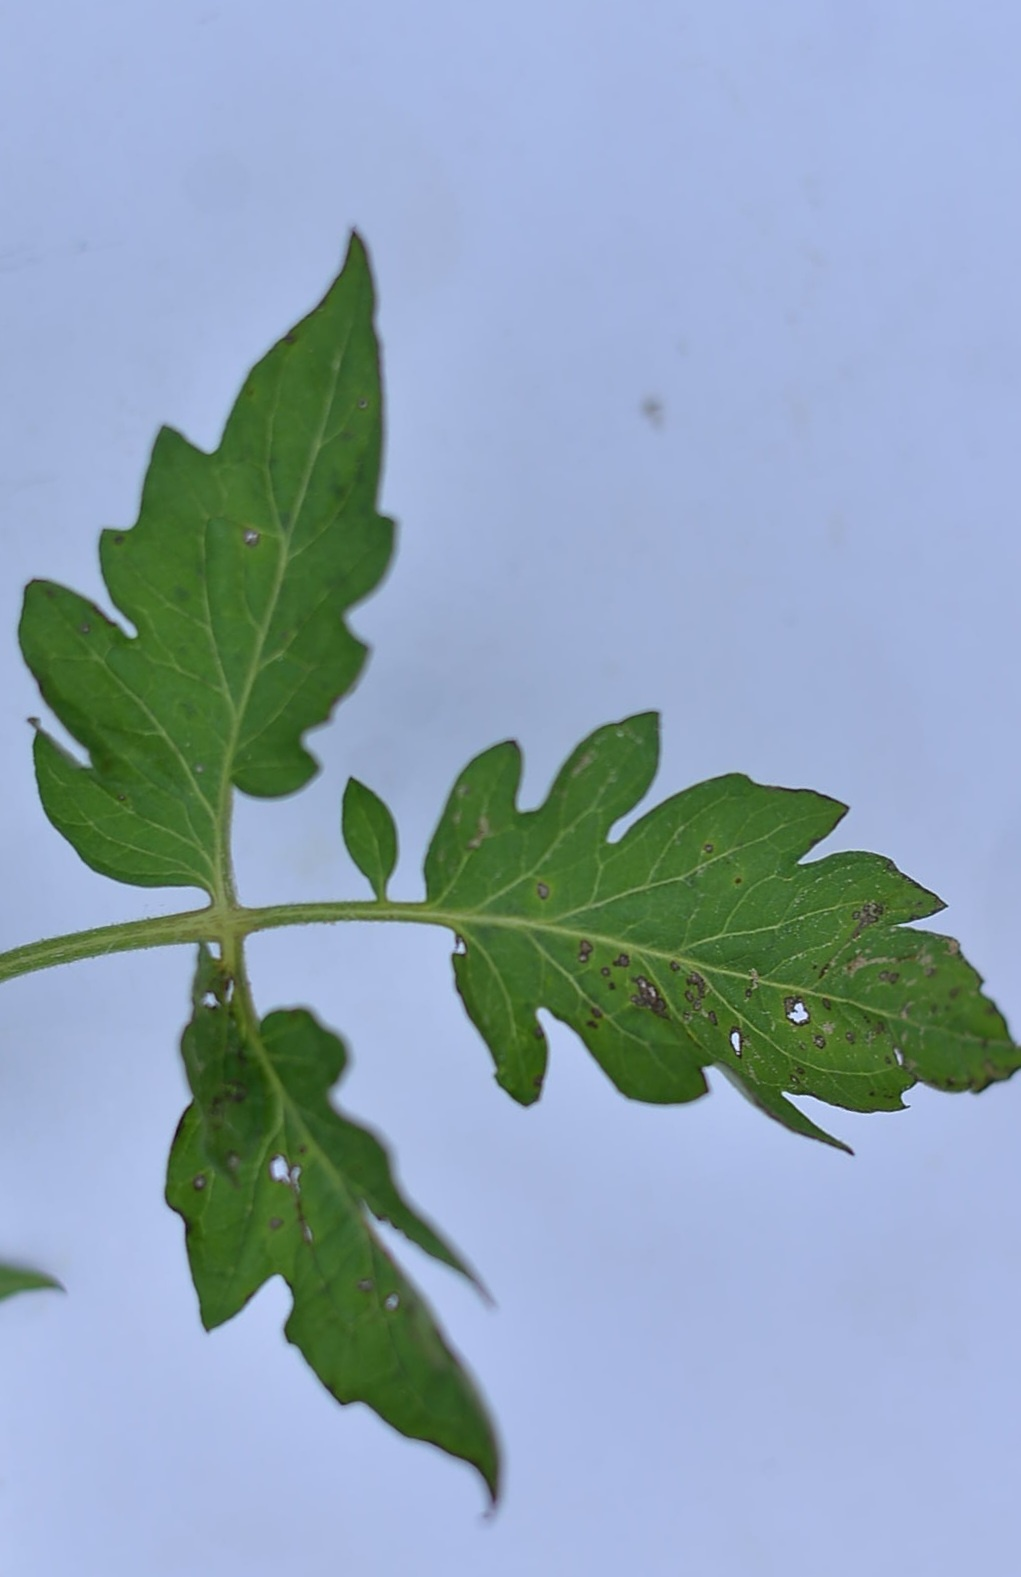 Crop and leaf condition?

tomato, infected
